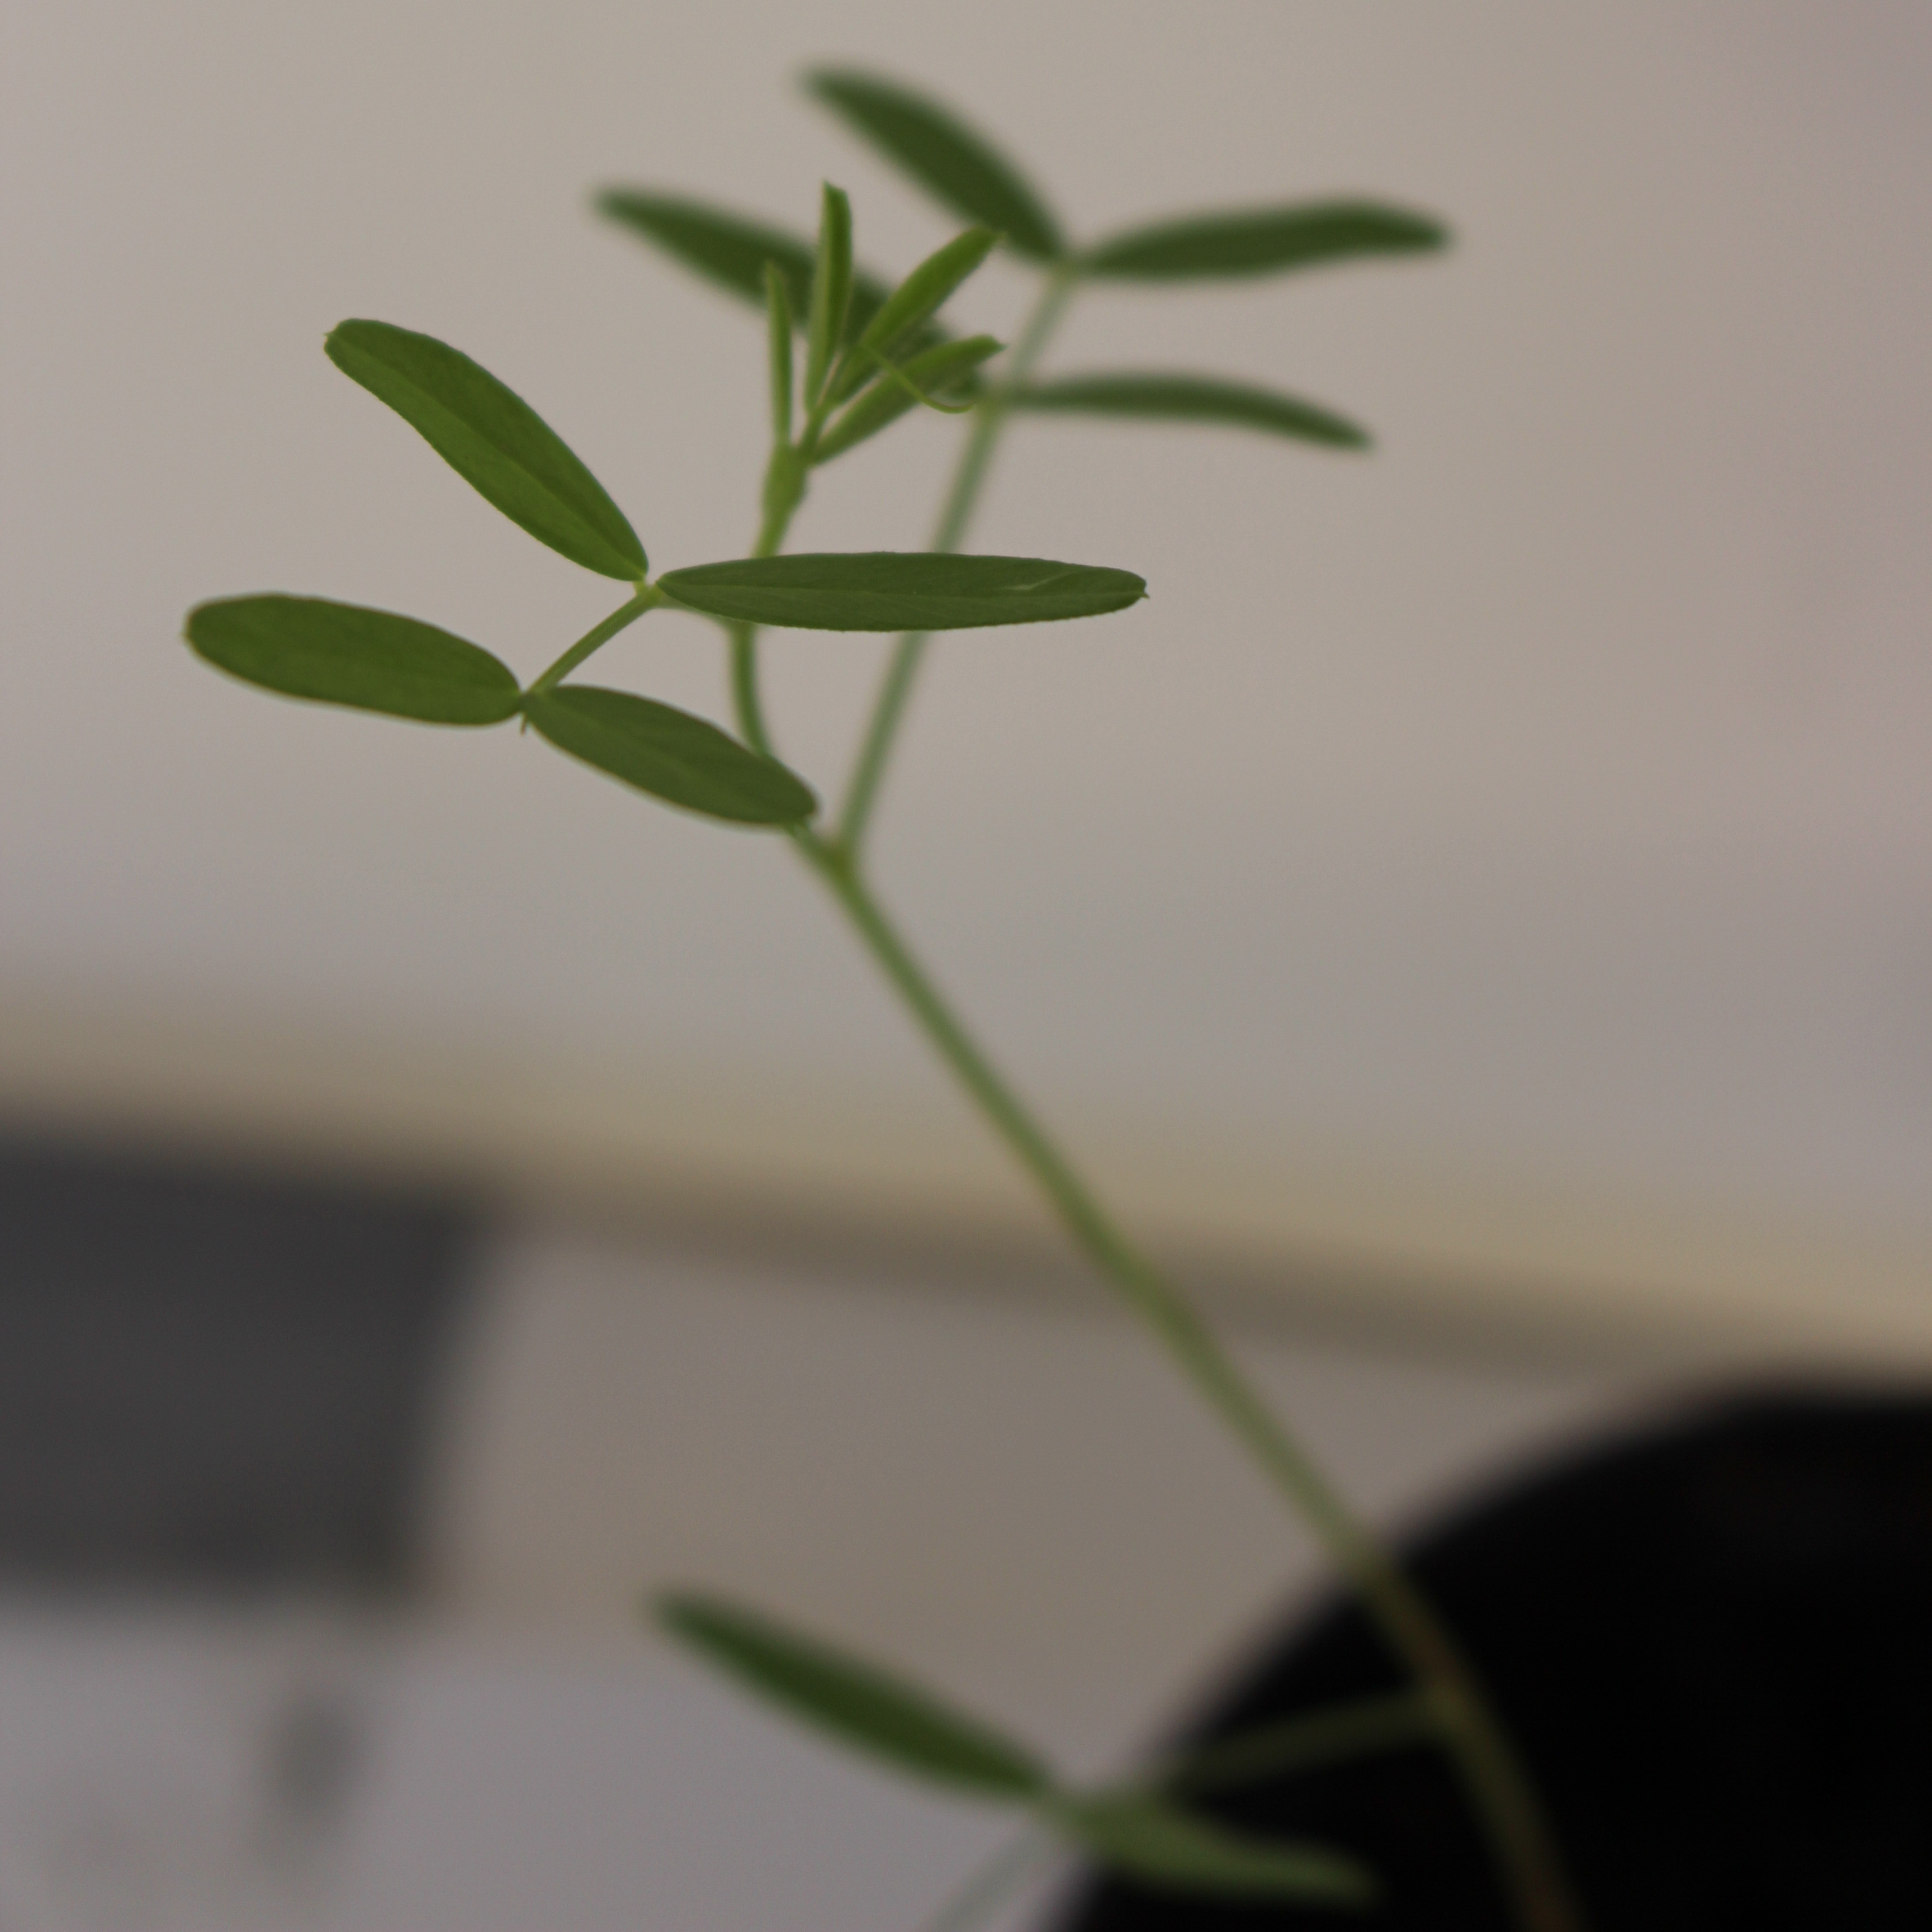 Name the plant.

Vicia sativa
